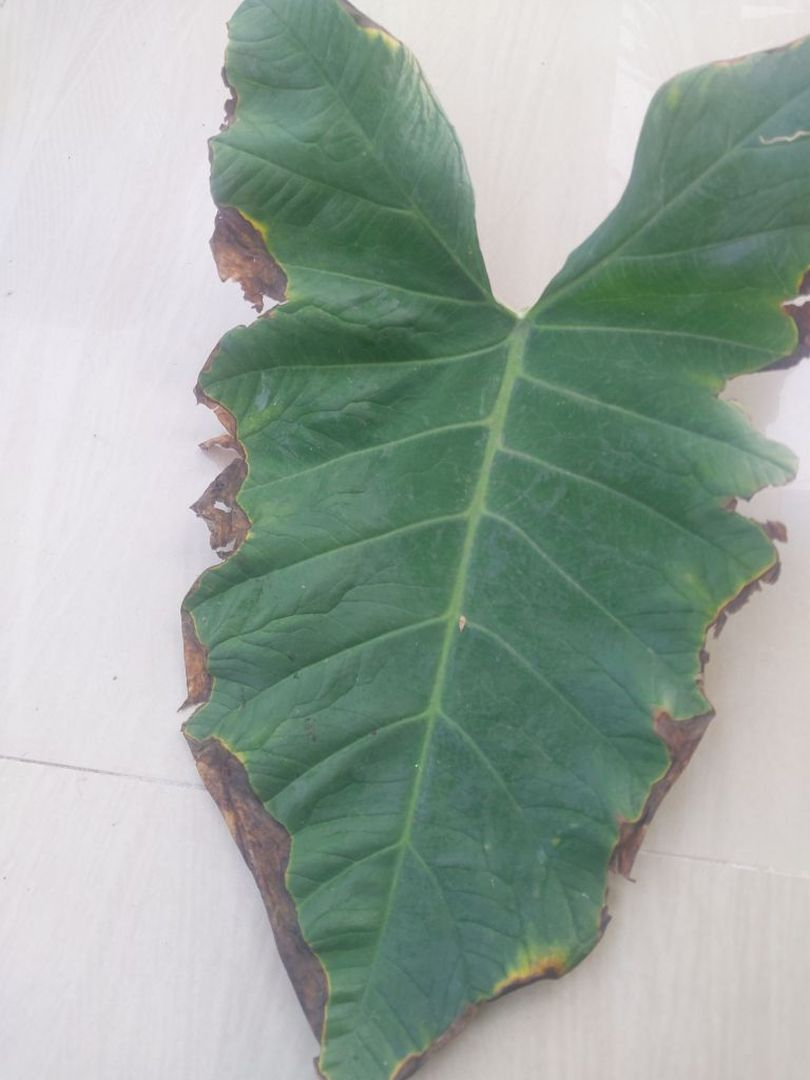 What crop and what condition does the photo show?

taro, leaf blight
